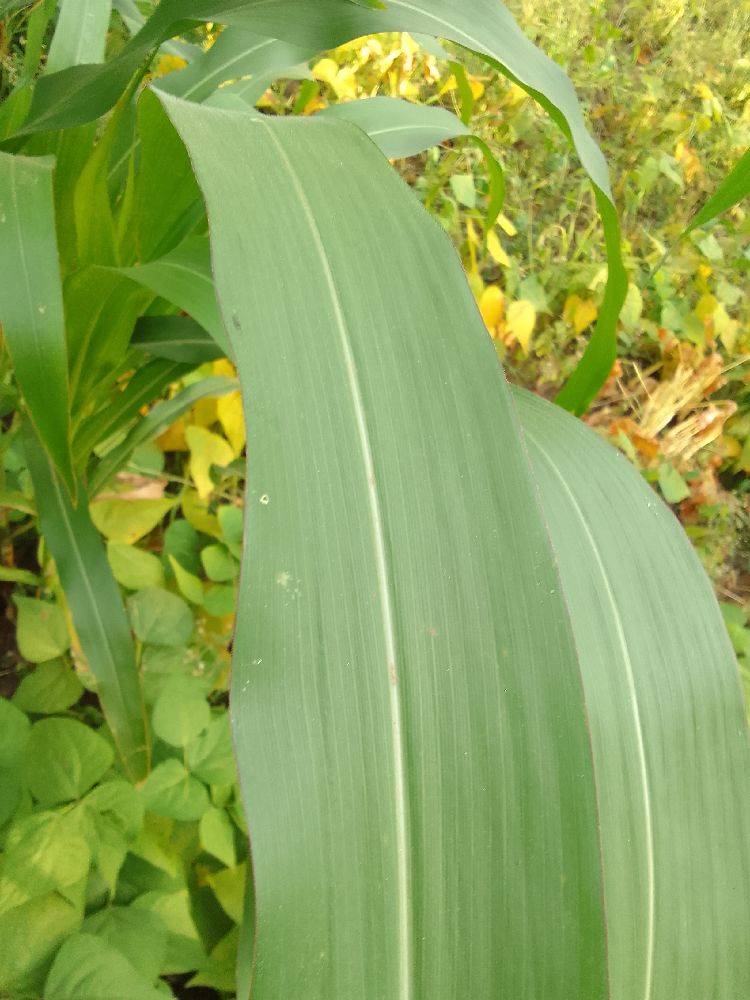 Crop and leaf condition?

maize, healthy
